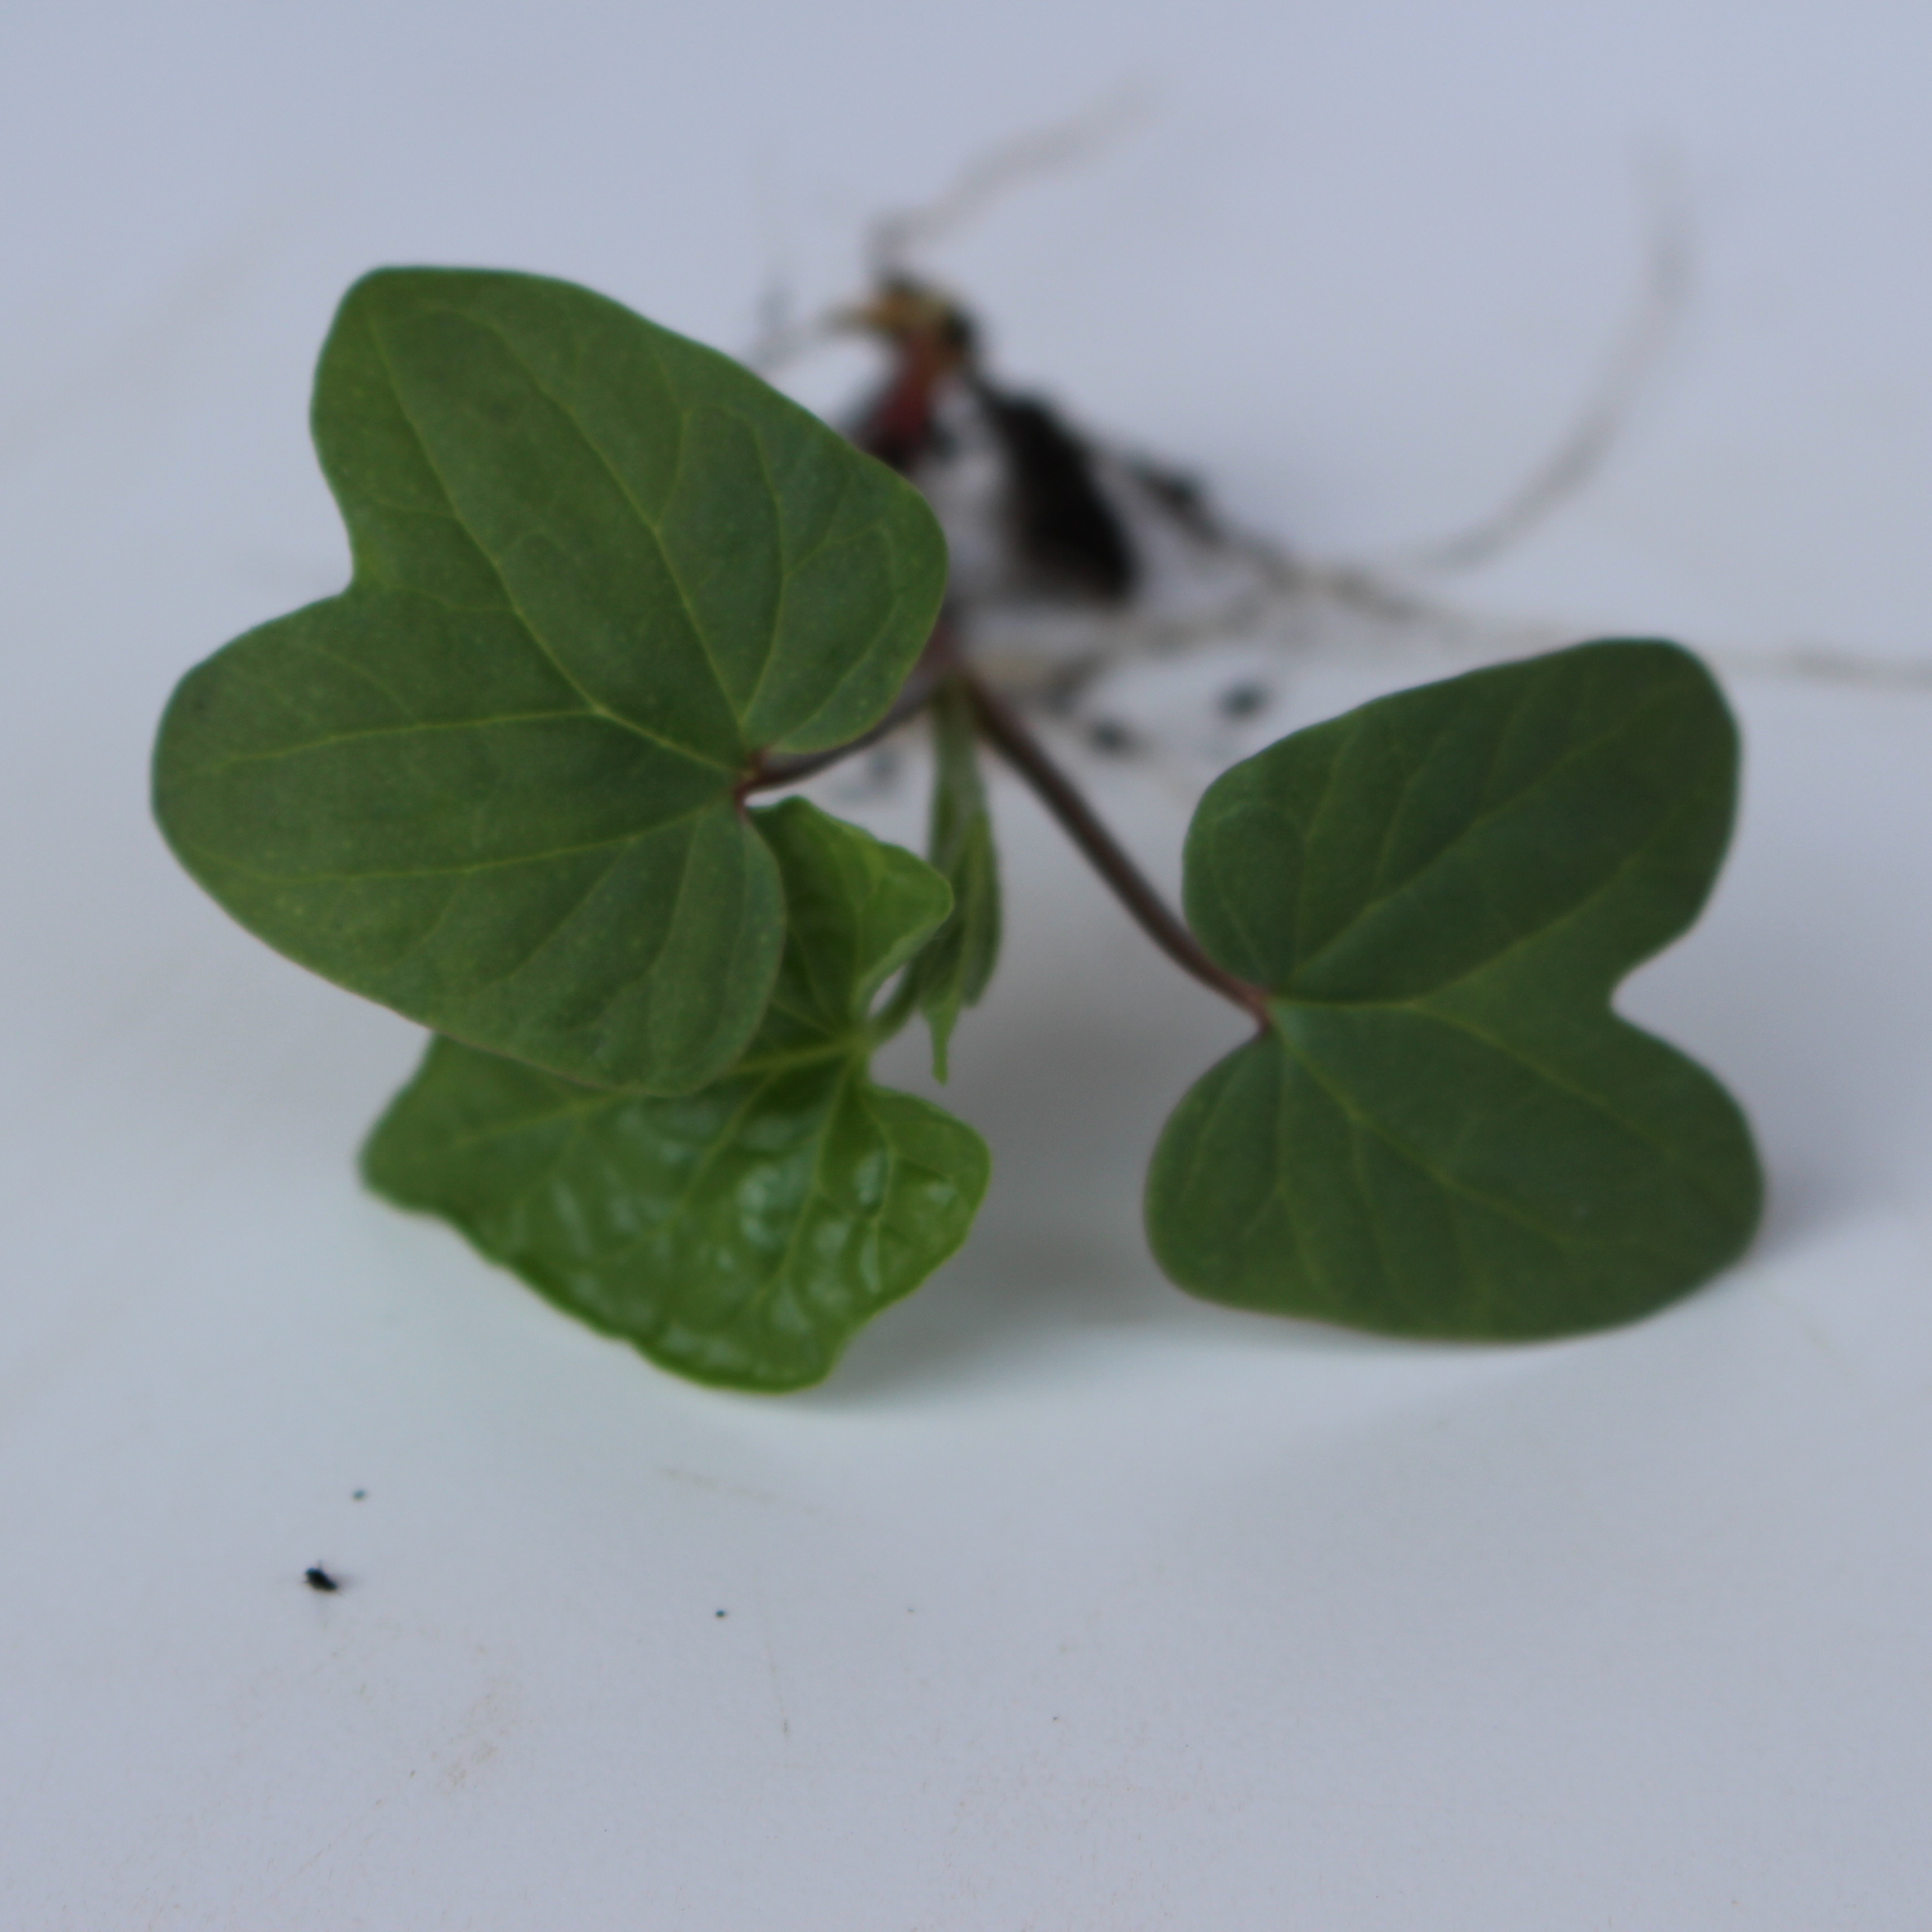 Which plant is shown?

Convolvulus arvensis
